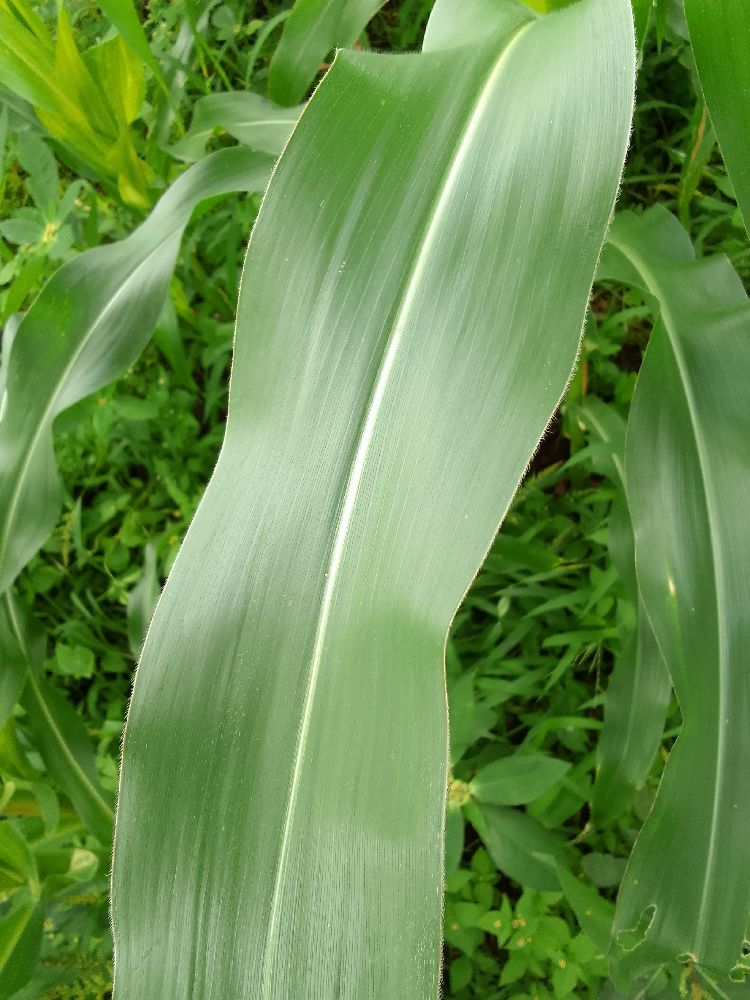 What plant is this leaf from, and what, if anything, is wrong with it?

maize, healthy
